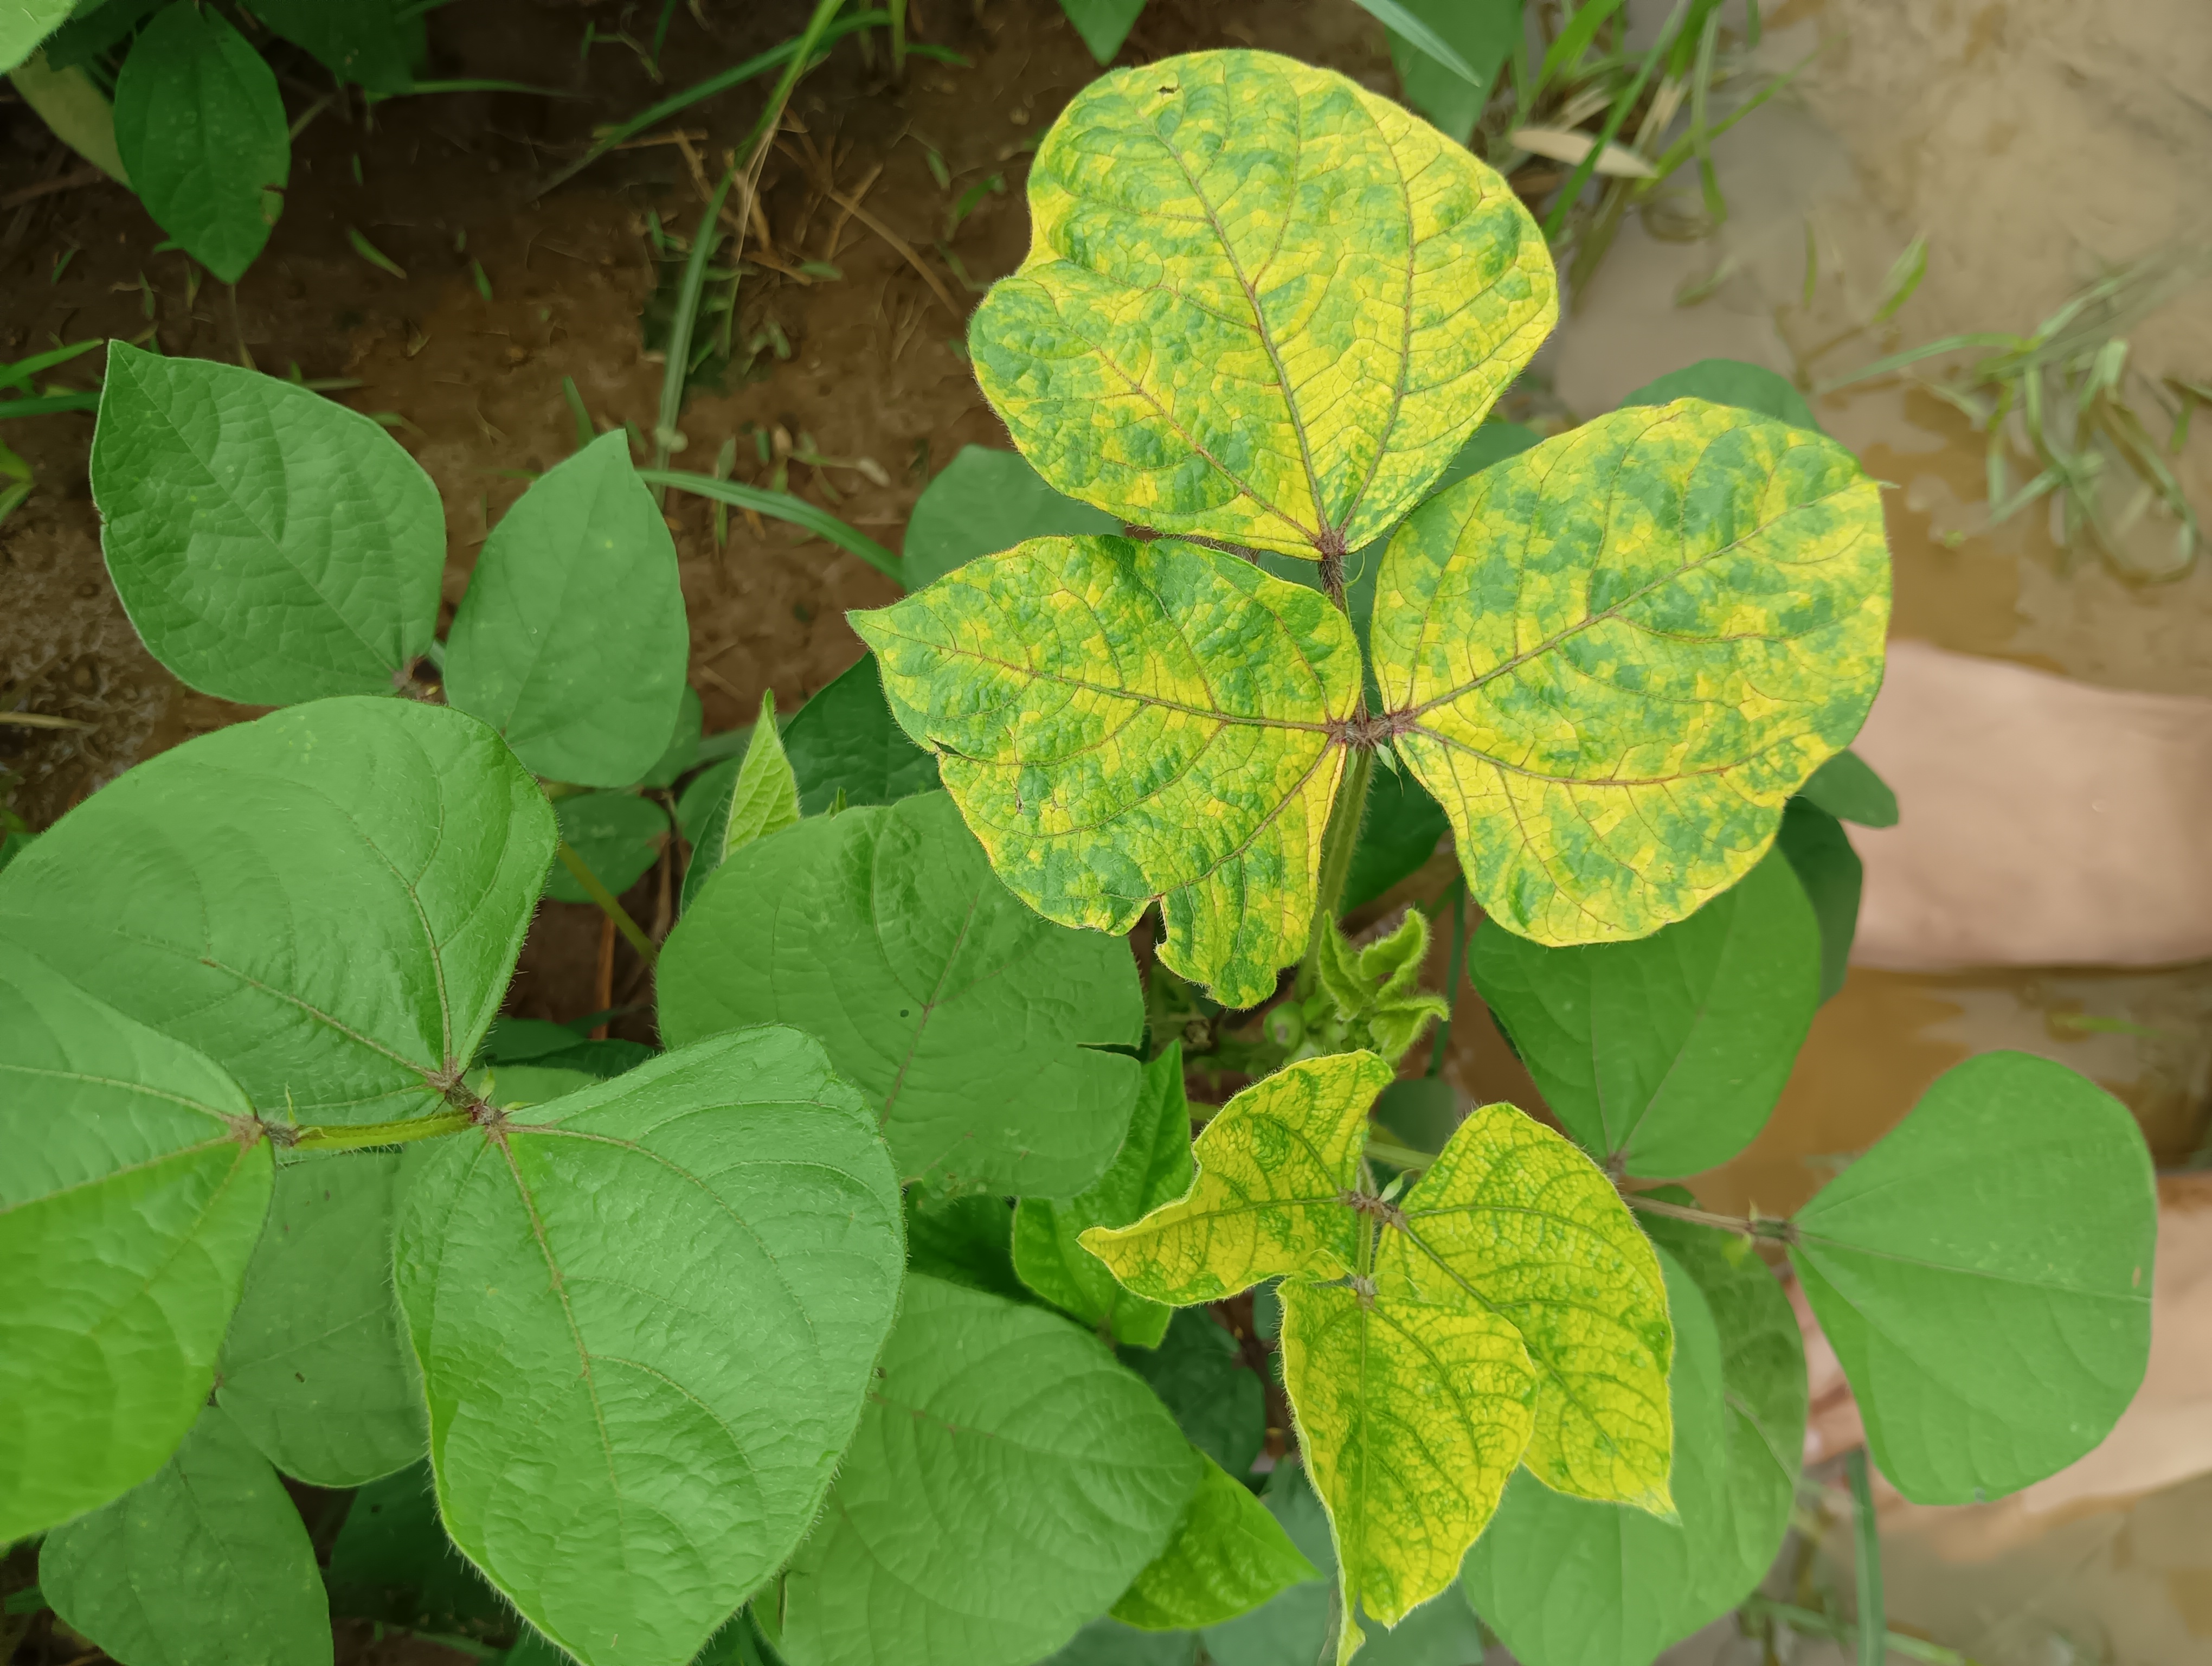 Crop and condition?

mungbean, yellow mosaic
